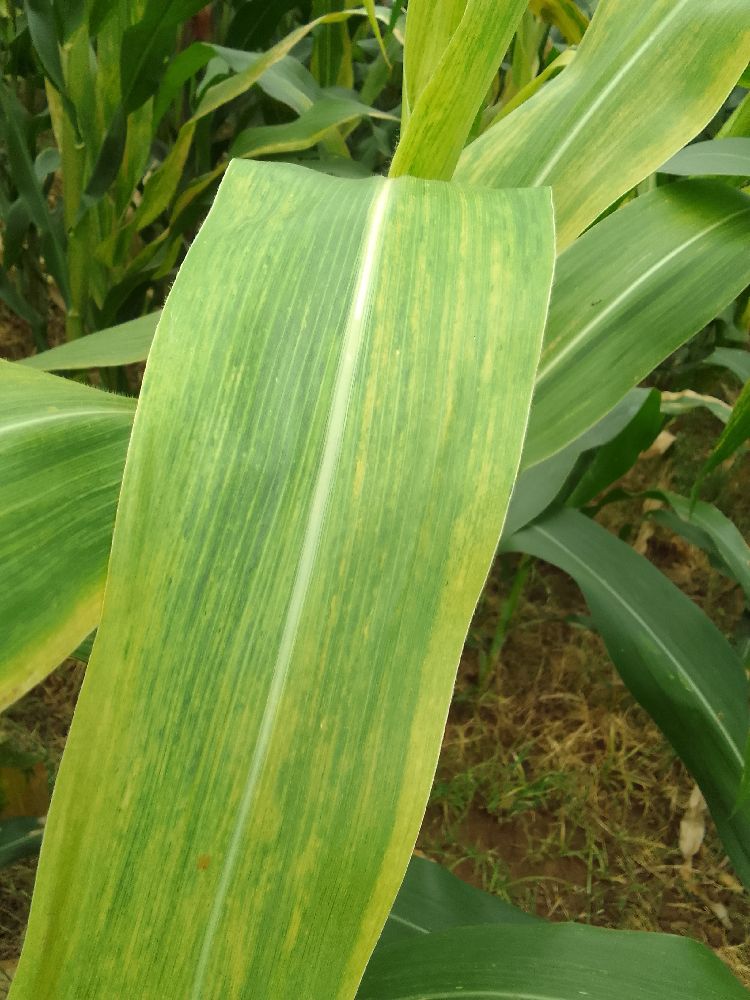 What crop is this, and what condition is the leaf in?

maize, maize lethal necrosis
